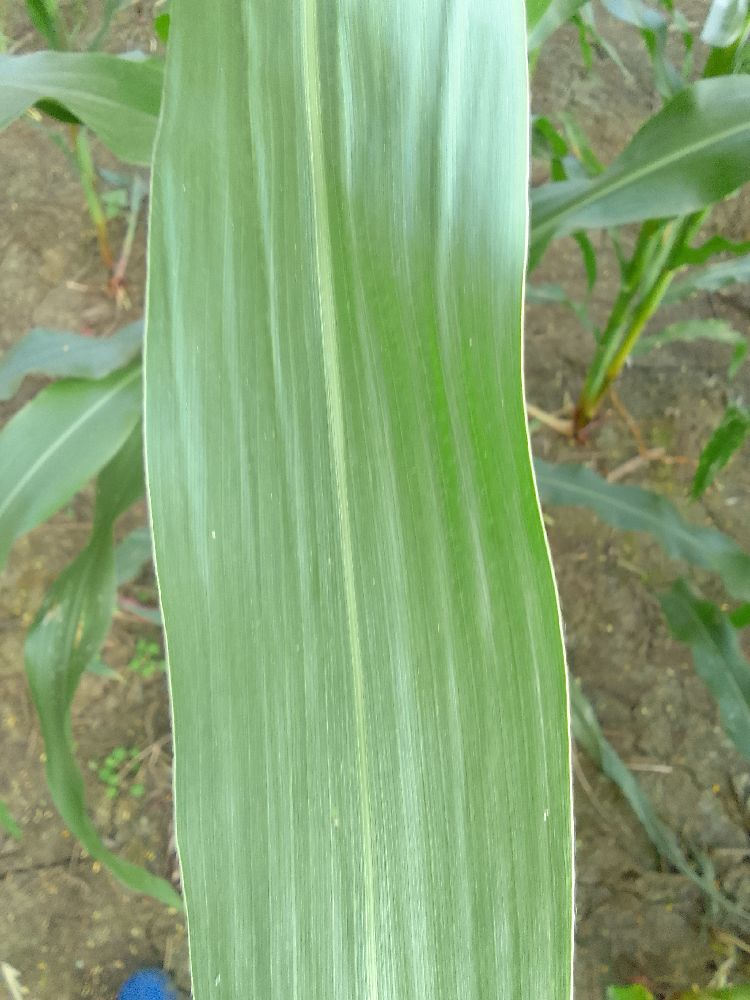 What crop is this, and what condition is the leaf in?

maize, healthy
